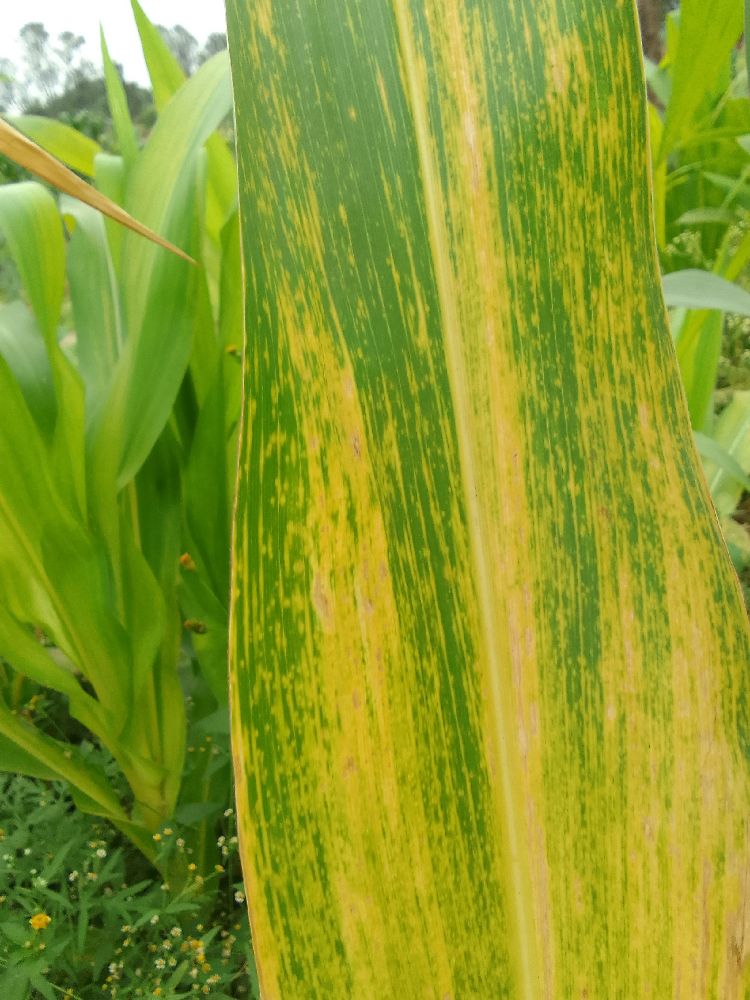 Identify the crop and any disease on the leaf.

maize, maize lethal necrosis
